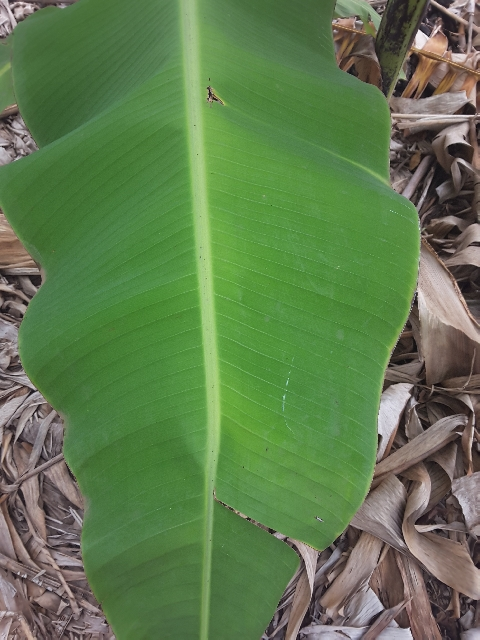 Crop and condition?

banana, healthy
